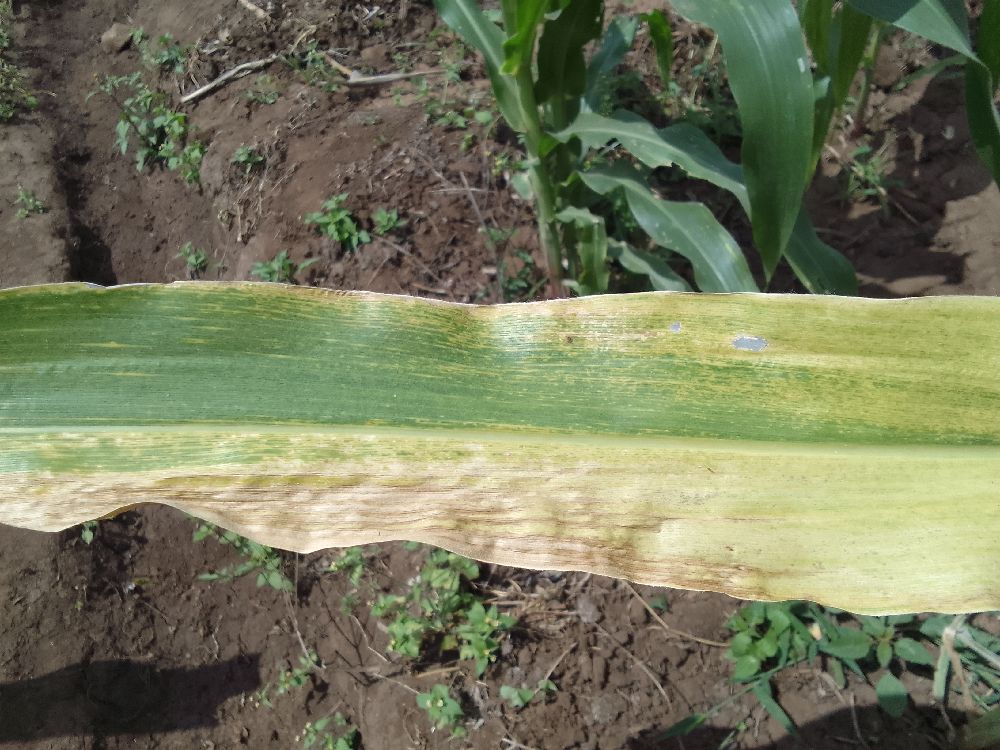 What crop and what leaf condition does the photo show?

maize, maize lethal necrosis
